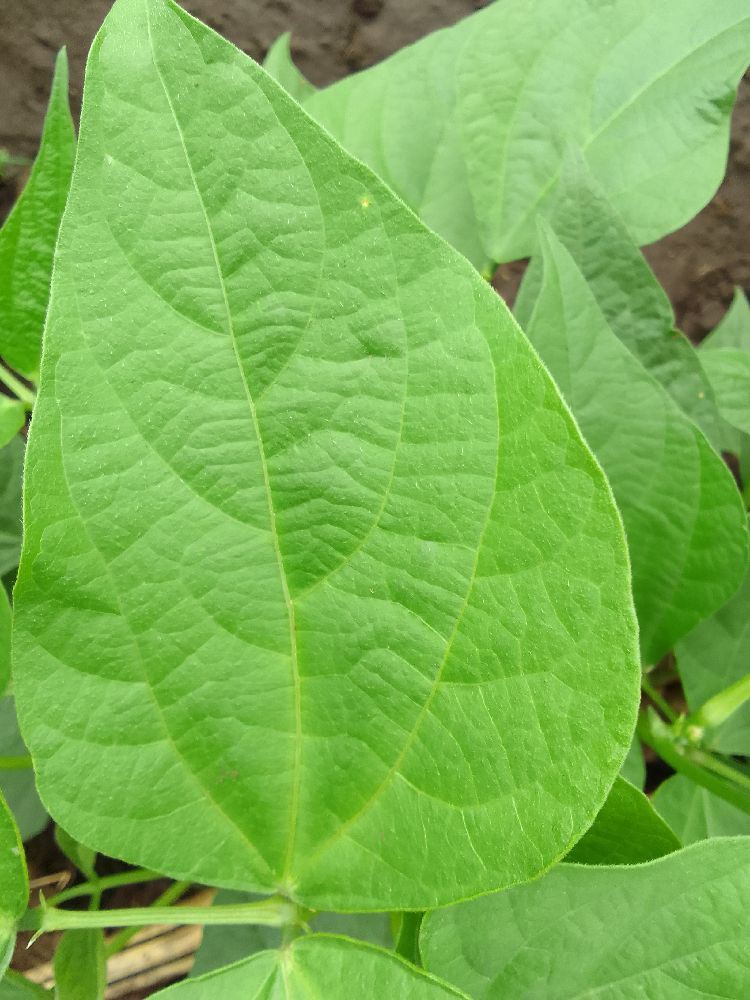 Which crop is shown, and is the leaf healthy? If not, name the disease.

common bean, healthy
